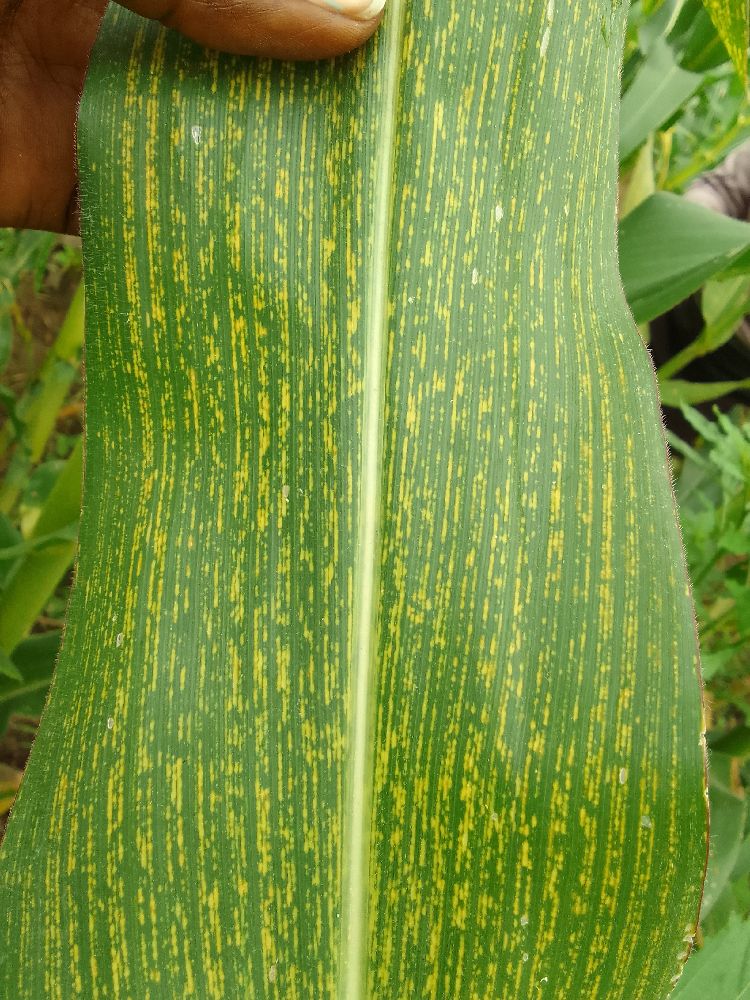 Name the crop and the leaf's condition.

maize, maize streak virus
